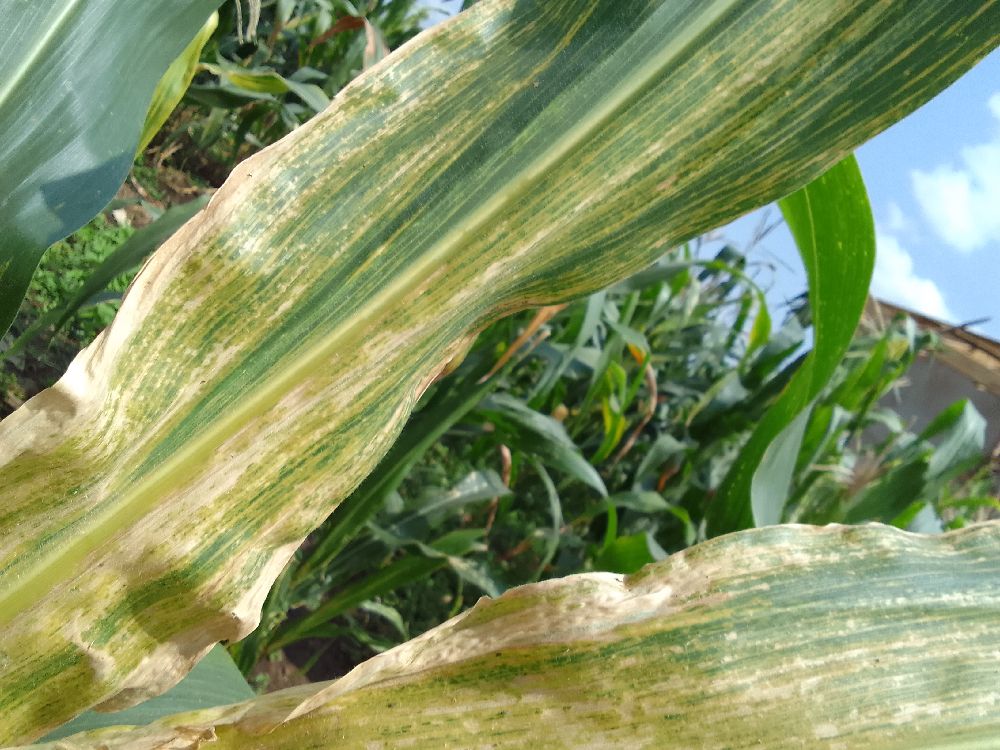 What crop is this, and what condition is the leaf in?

maize, maize lethal necrosis
